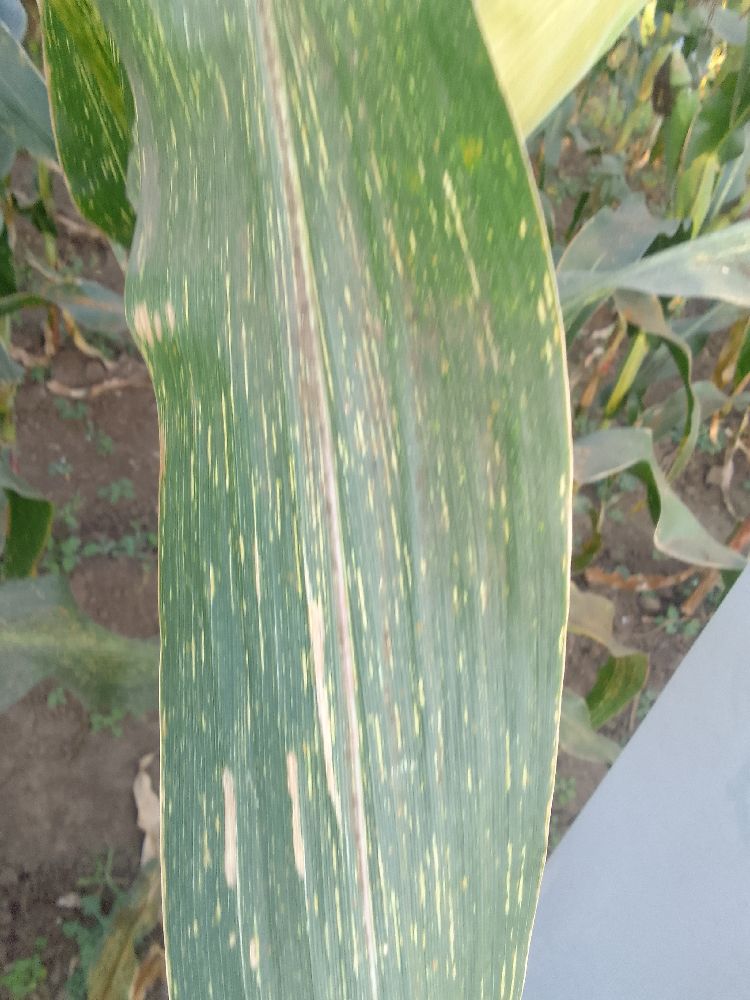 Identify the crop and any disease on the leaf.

maize, maize streak virus
